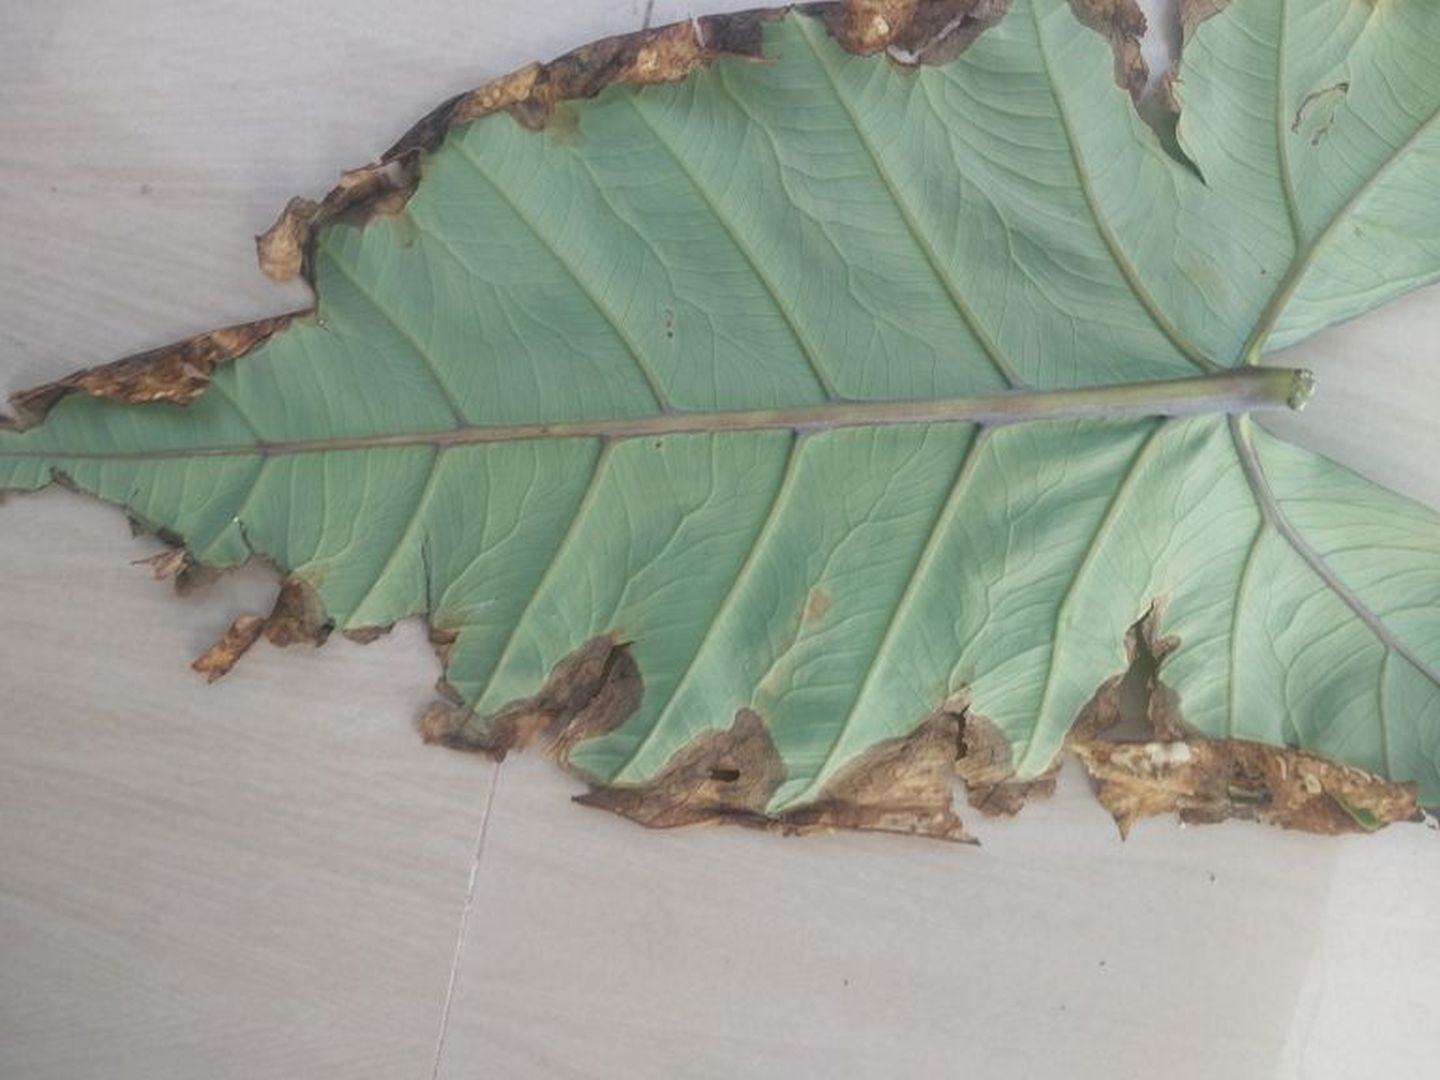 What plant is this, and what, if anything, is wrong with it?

taro, leaf blight
